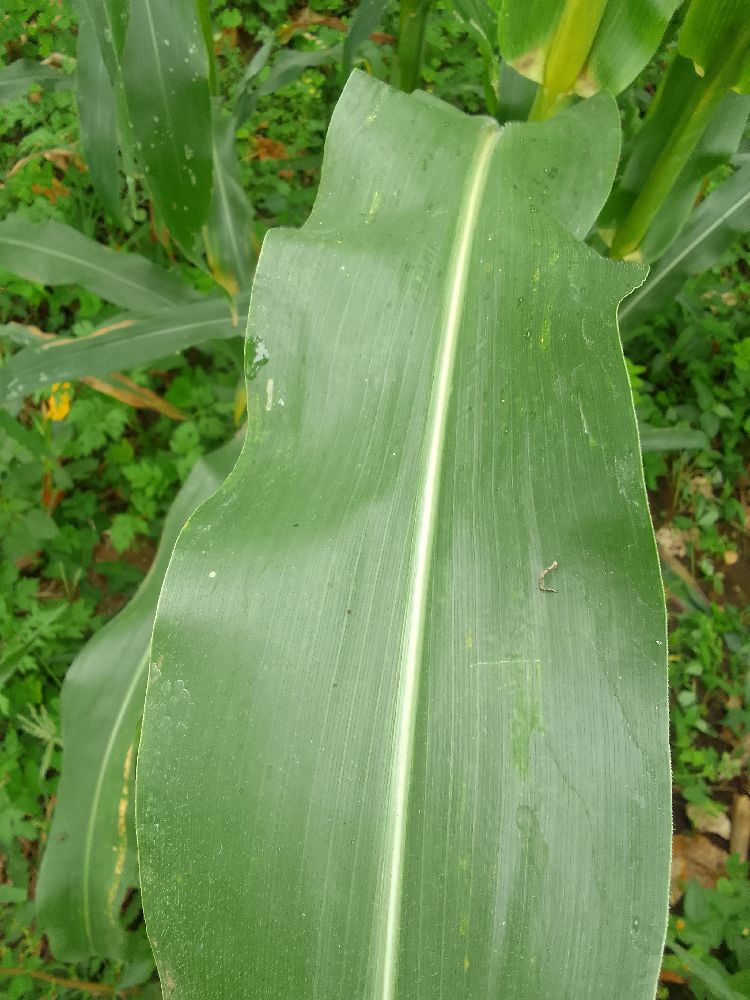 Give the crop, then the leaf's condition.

maize, healthy
